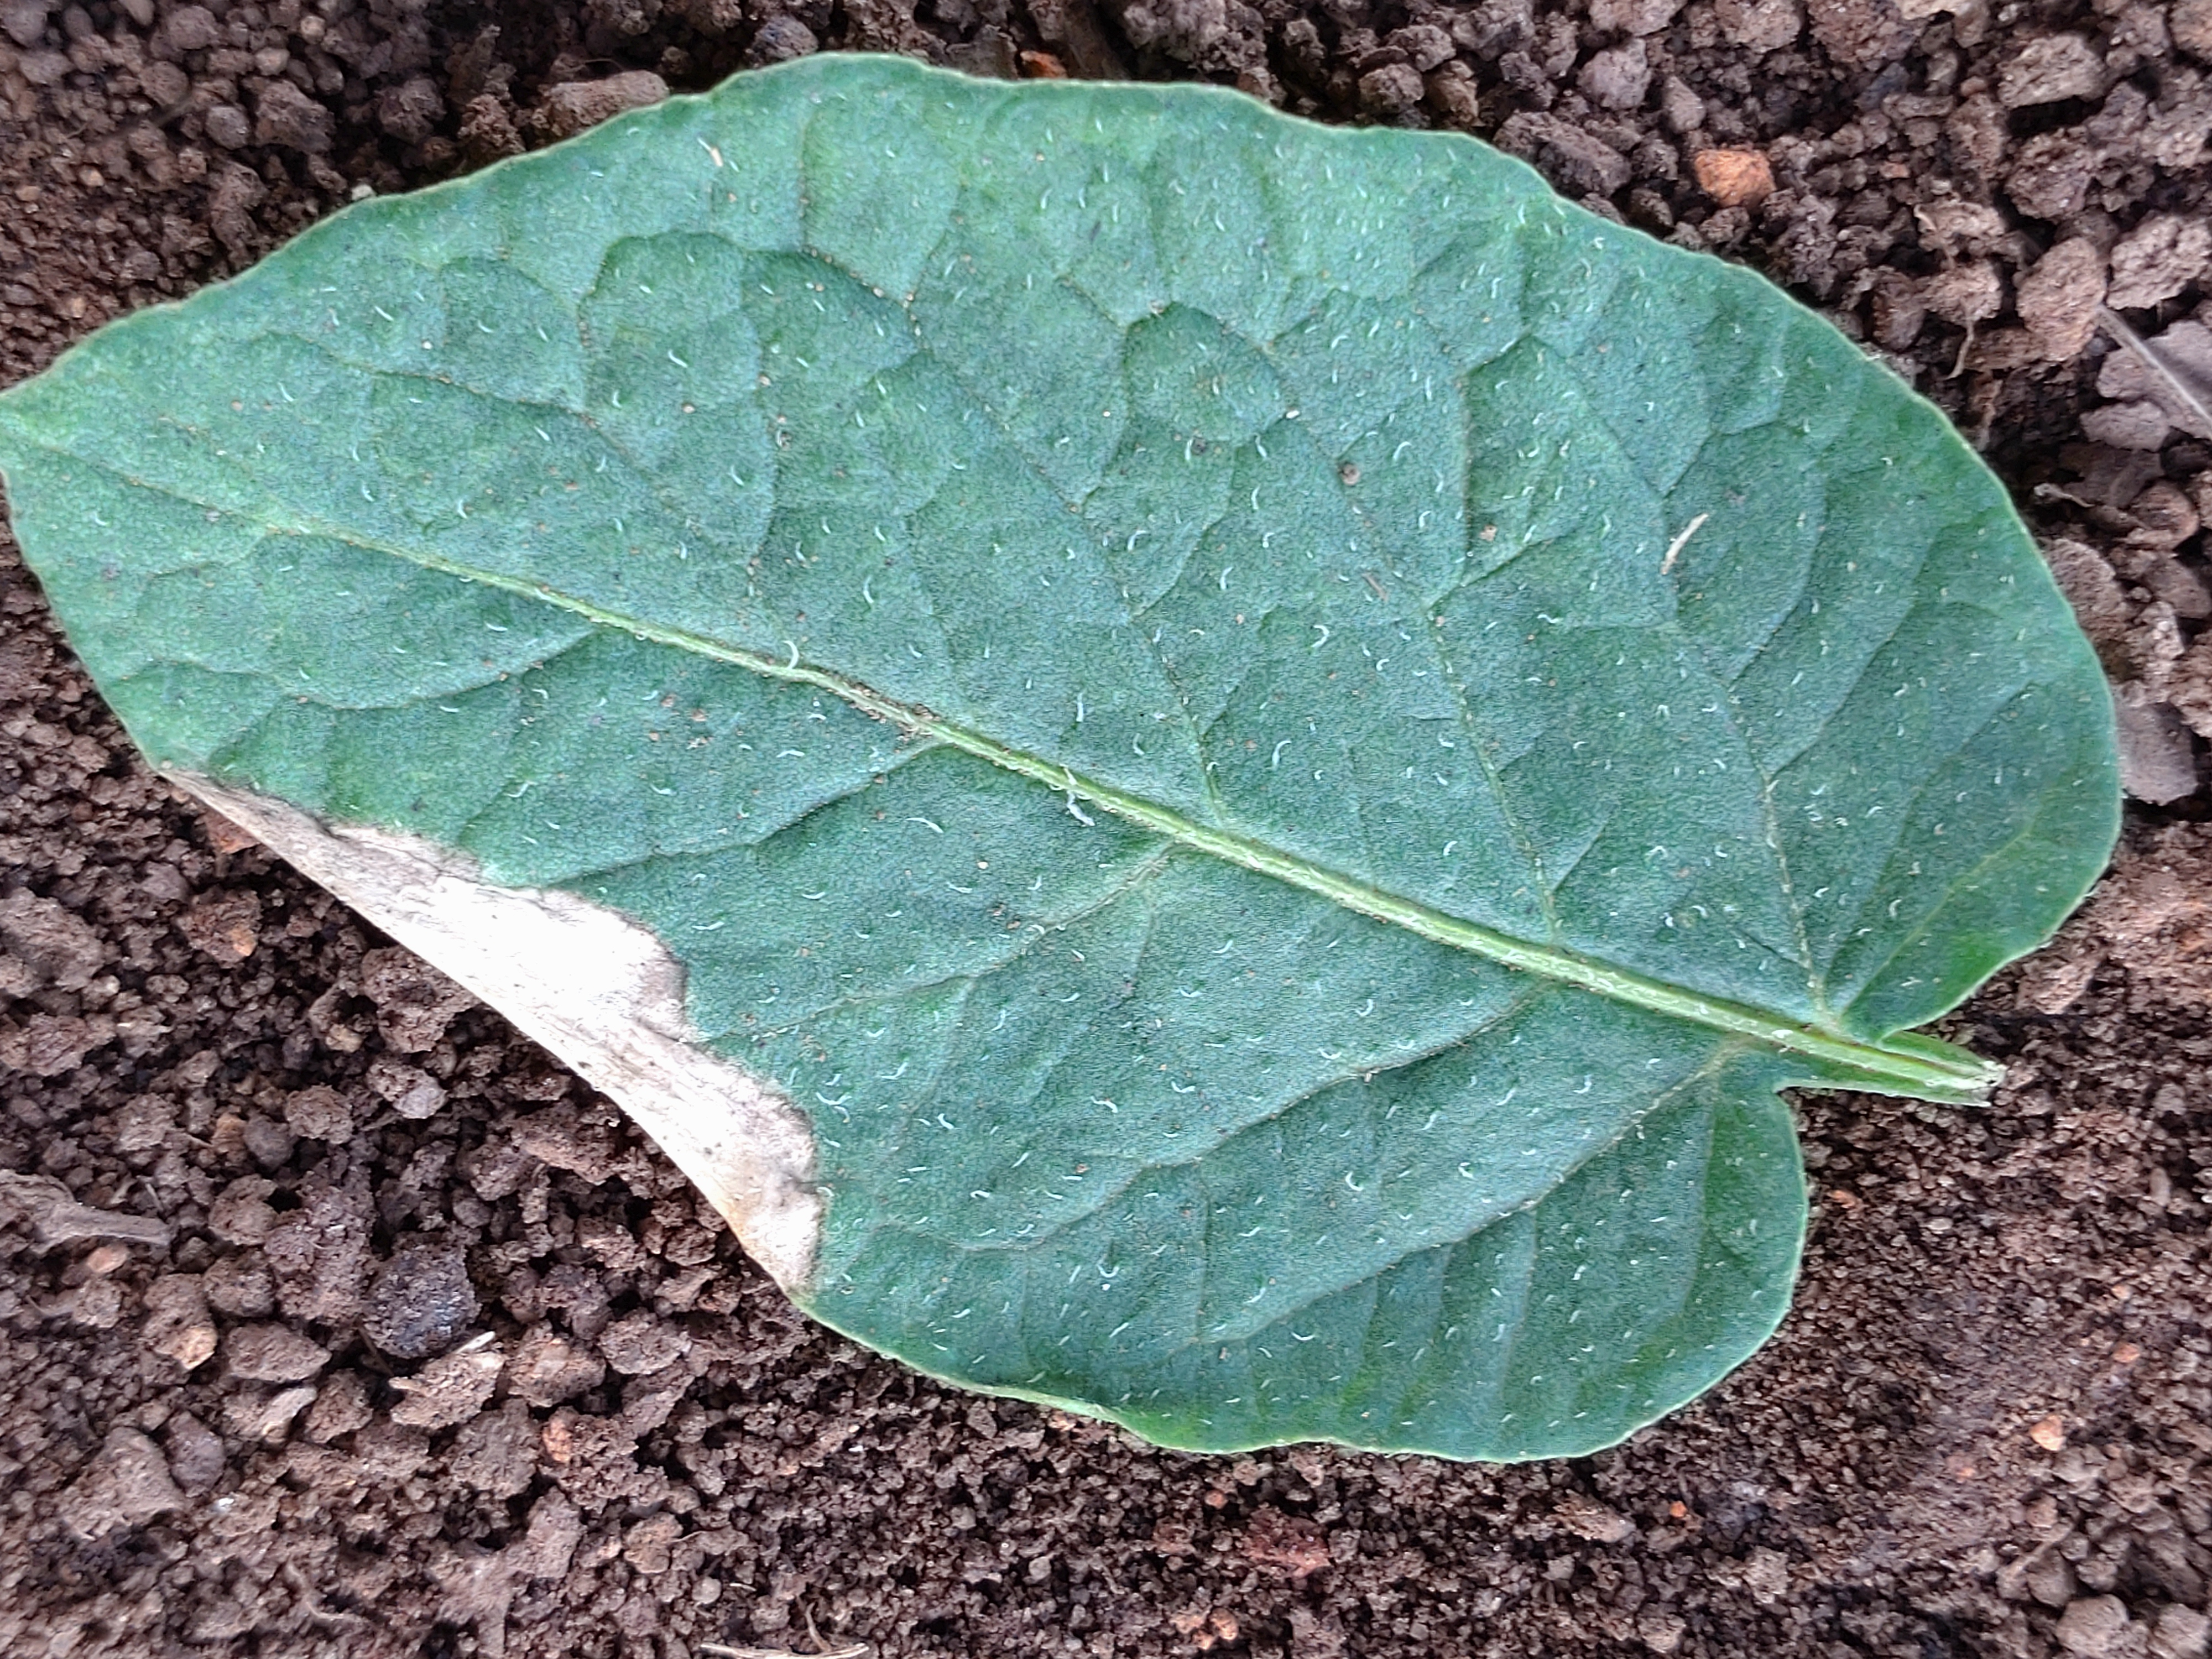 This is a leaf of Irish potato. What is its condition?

early blight
